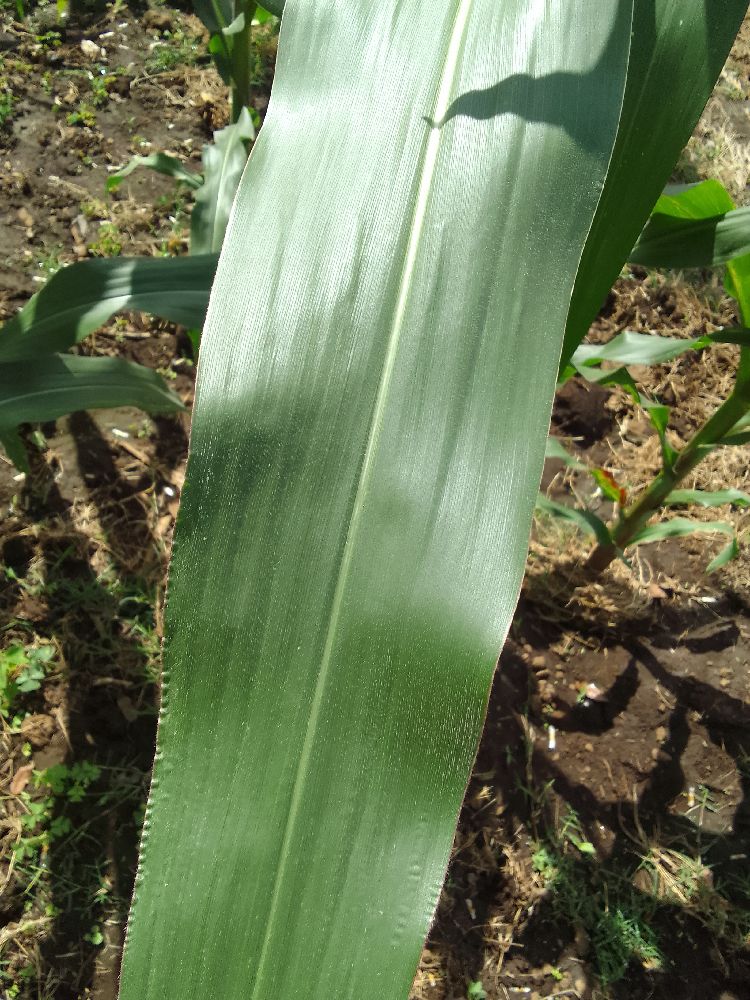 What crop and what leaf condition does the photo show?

maize, healthy
